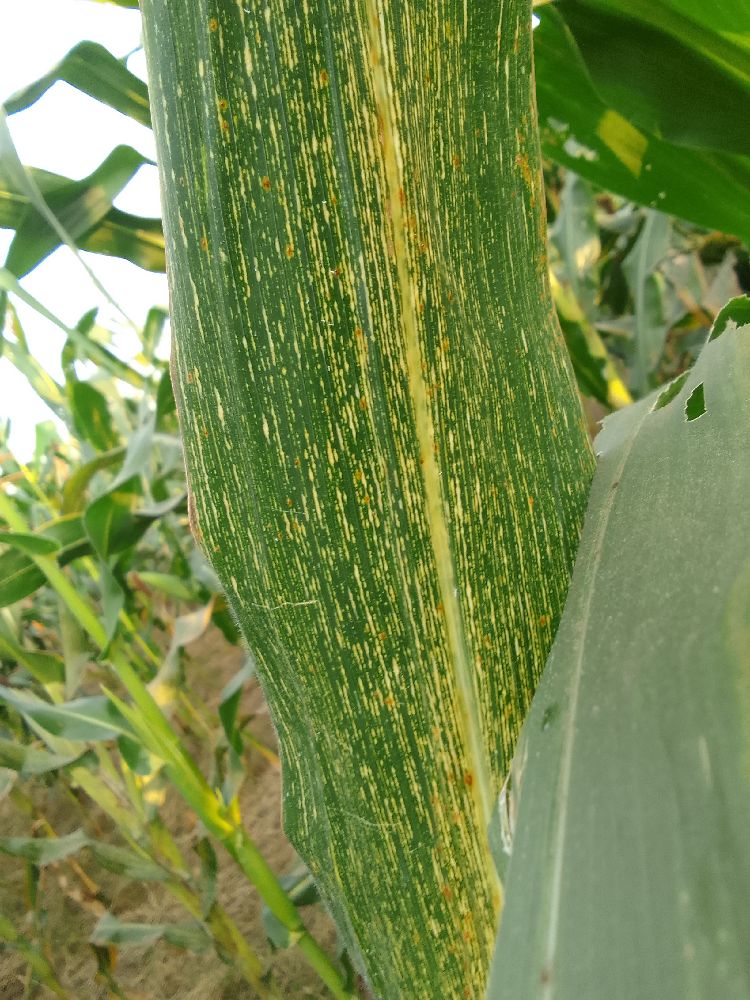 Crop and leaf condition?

maize, maize streak virus
